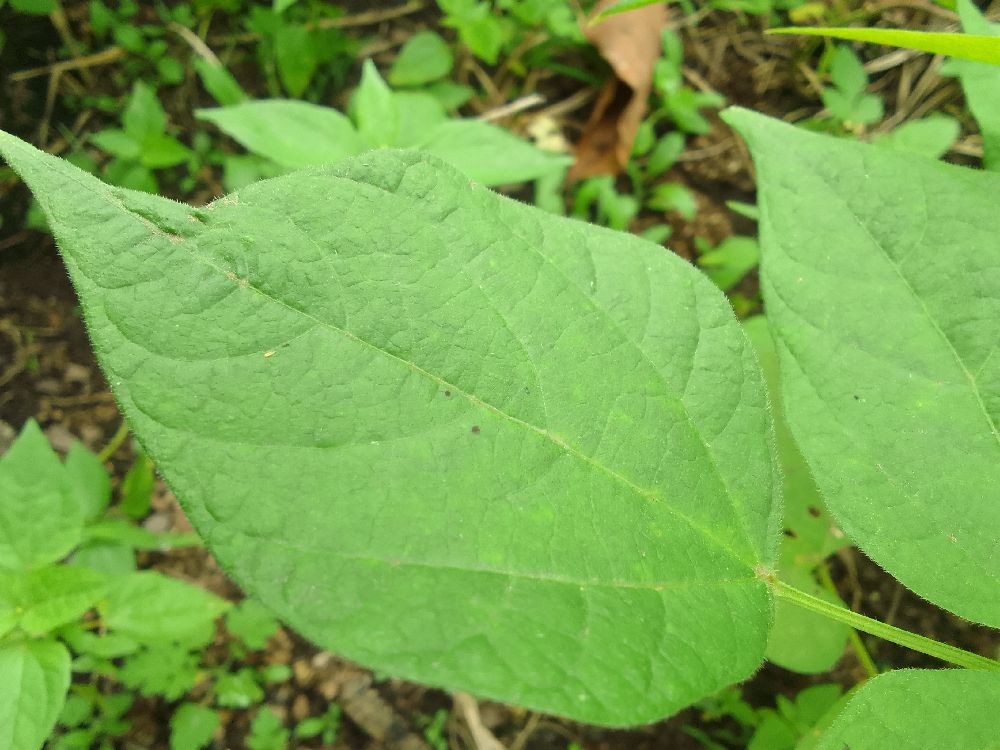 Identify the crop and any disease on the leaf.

common bean, healthy
